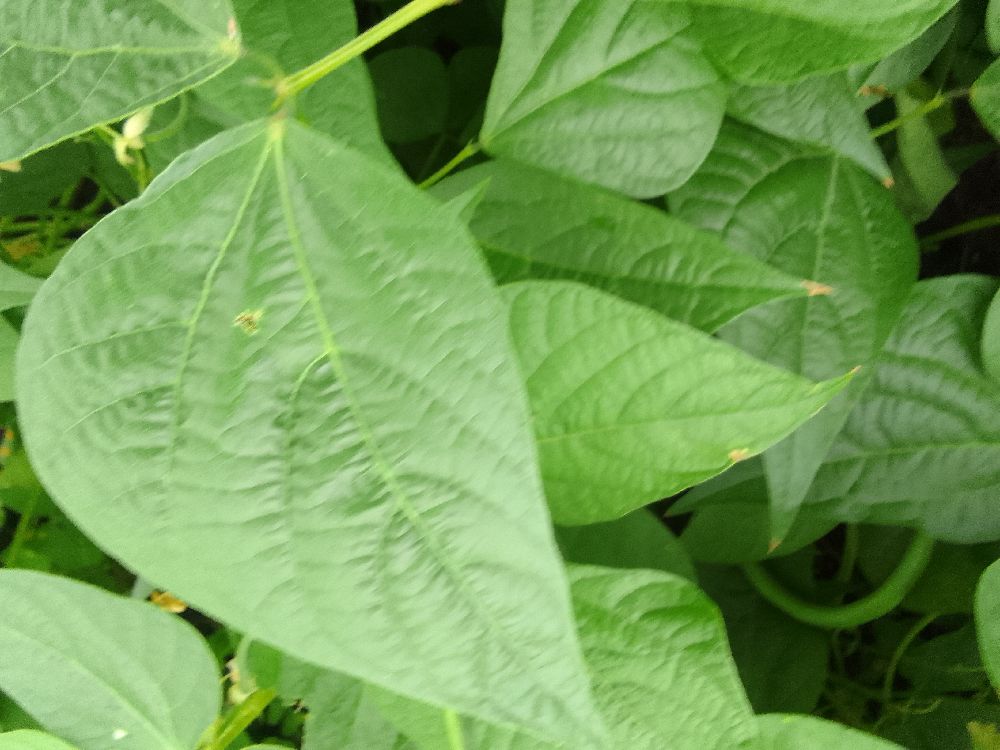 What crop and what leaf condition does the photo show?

common bean, healthy
